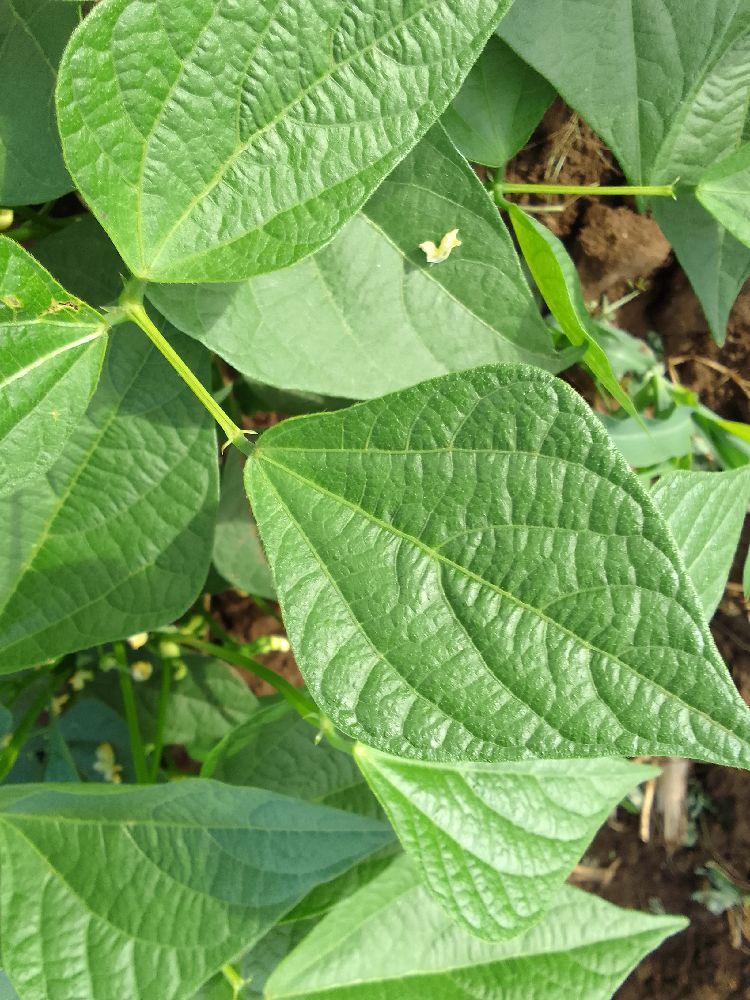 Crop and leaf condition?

common bean, healthy
